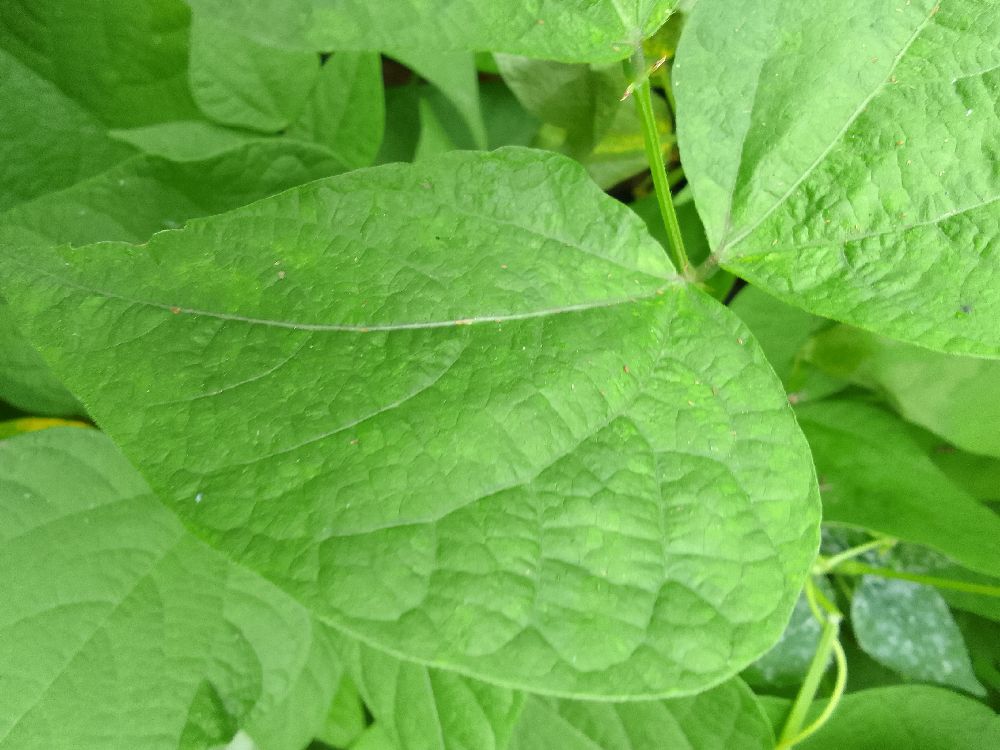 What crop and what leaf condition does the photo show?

common bean, healthy
